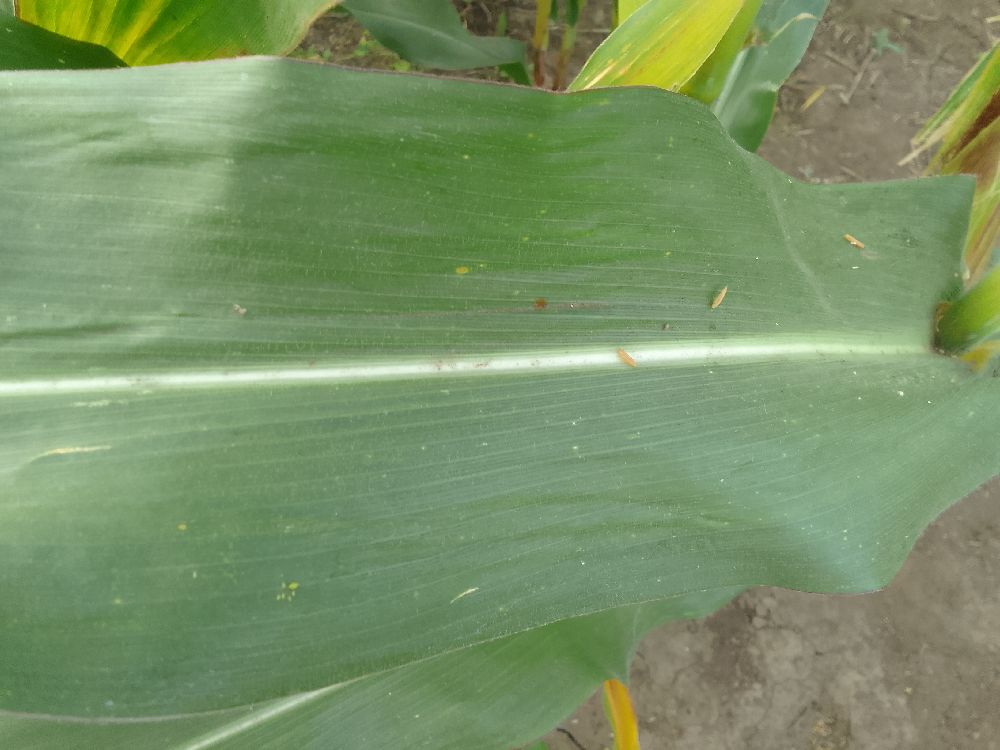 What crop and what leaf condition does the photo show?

maize, healthy
